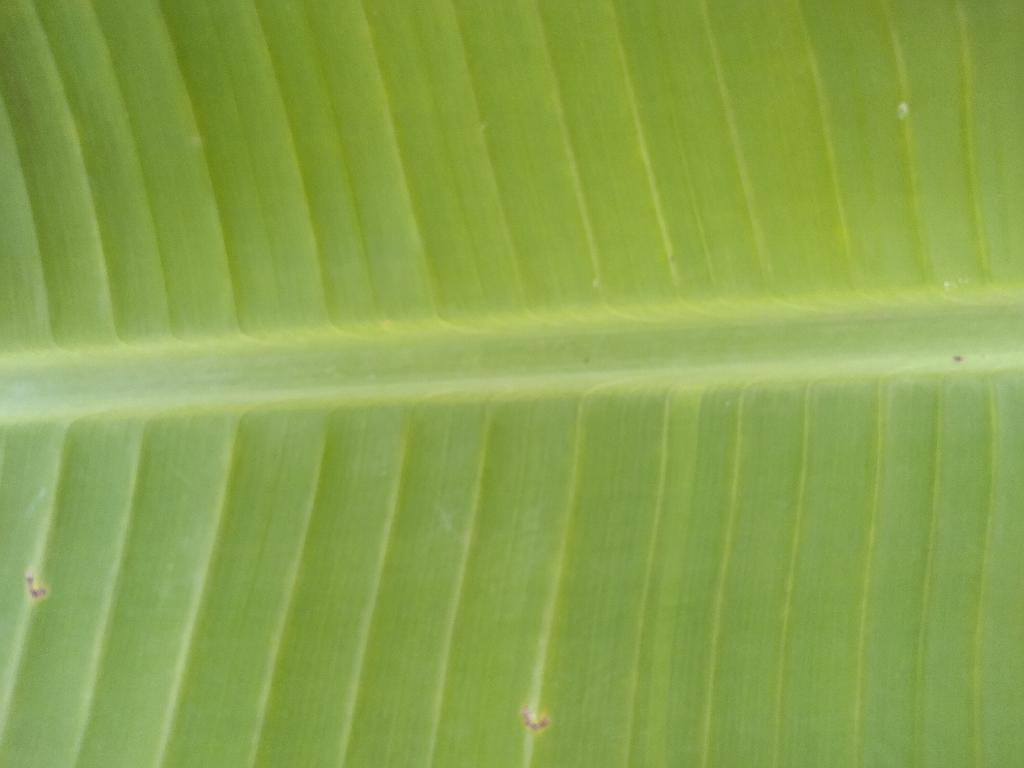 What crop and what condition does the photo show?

banana, healthy
